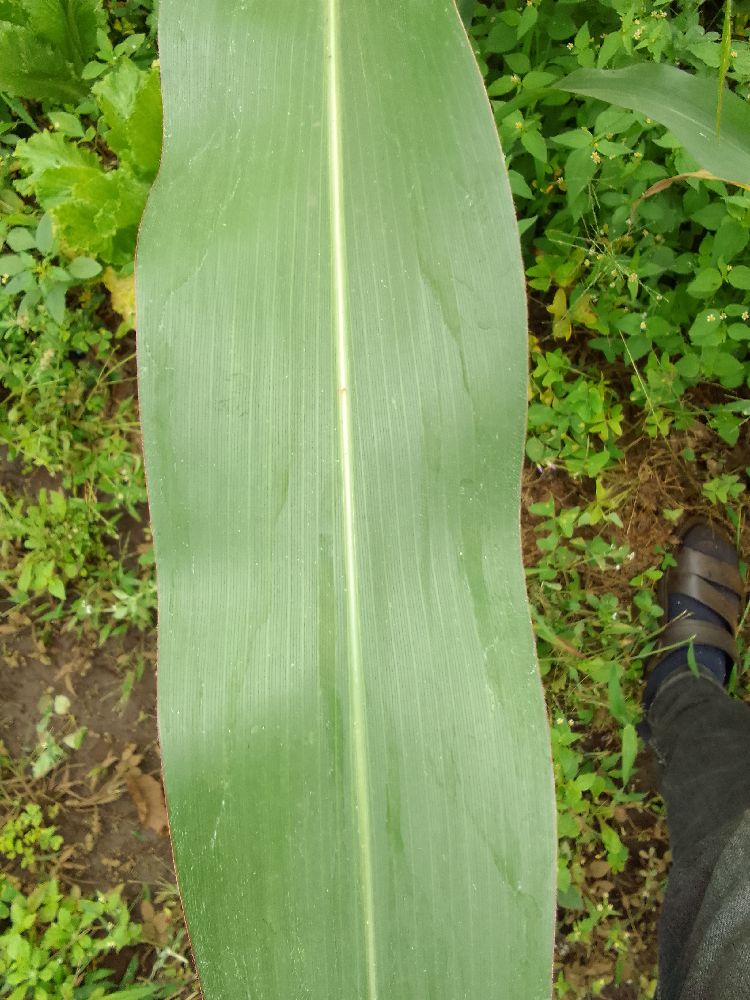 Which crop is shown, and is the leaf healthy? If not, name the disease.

maize, healthy
